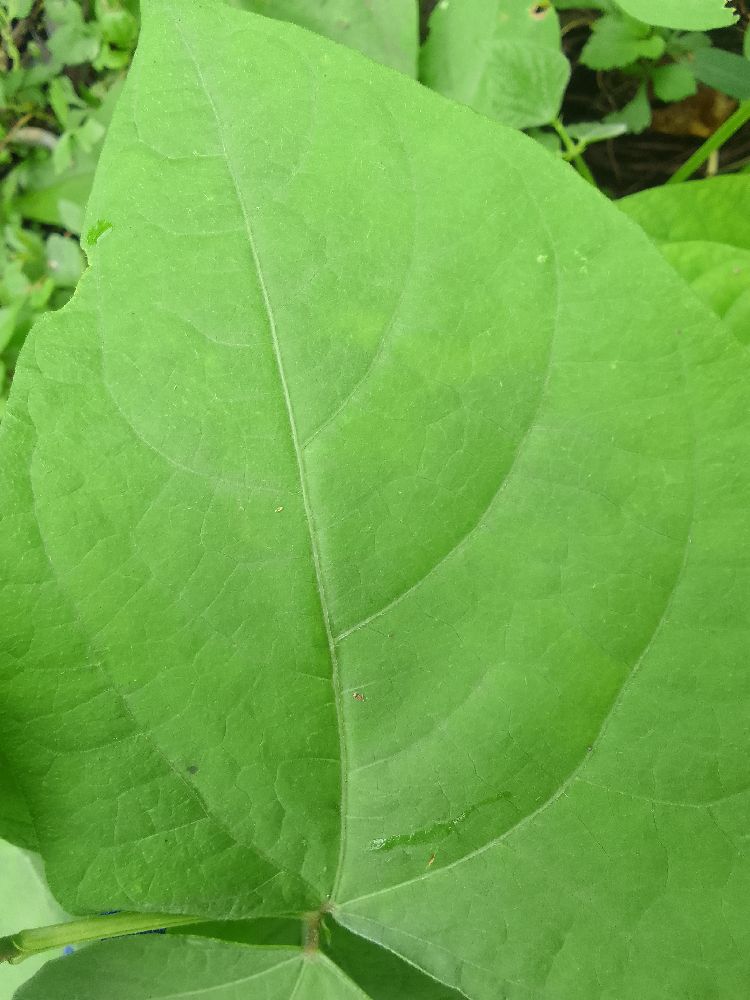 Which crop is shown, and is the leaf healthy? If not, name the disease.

common bean, healthy
